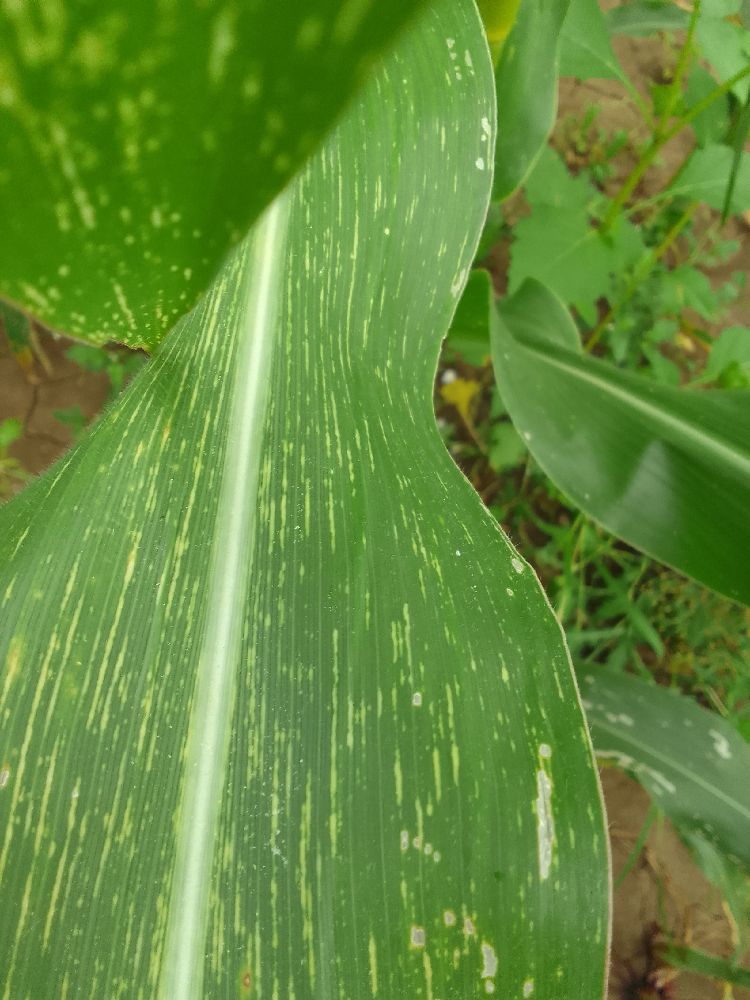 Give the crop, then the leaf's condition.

maize, maize streak virus
